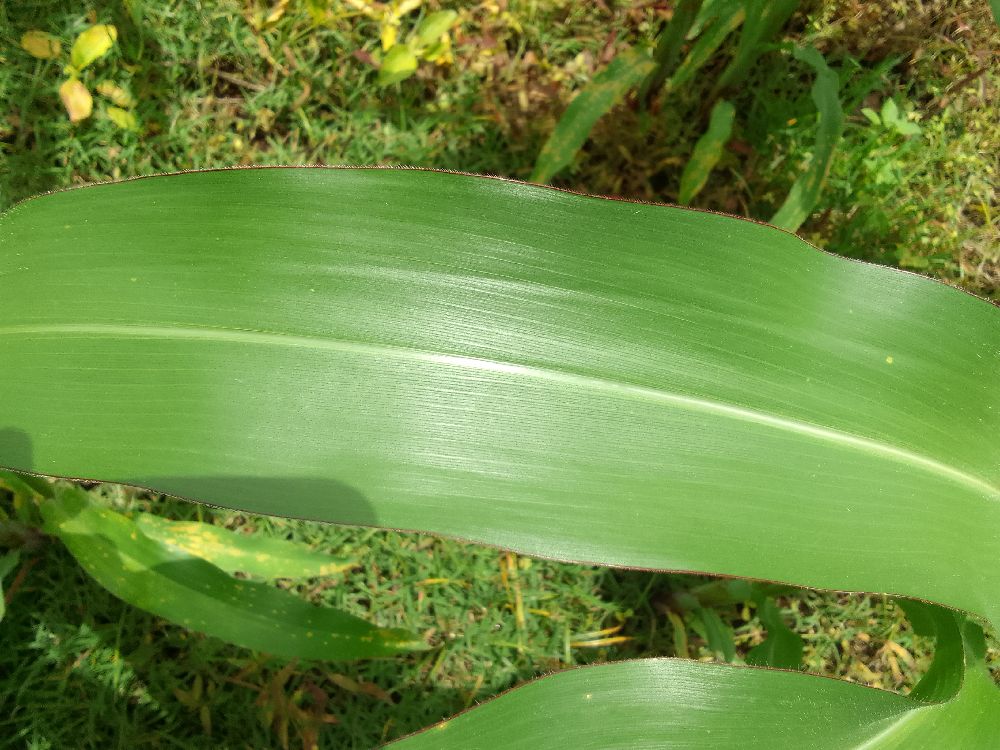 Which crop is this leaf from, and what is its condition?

maize, healthy
